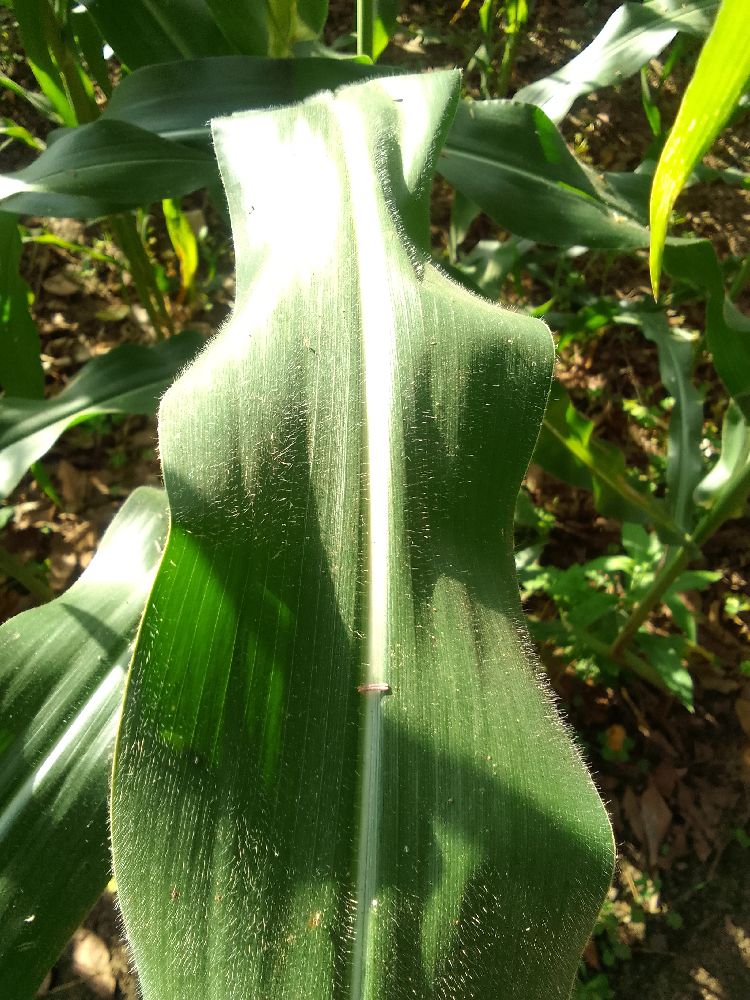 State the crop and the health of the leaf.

maize, healthy
